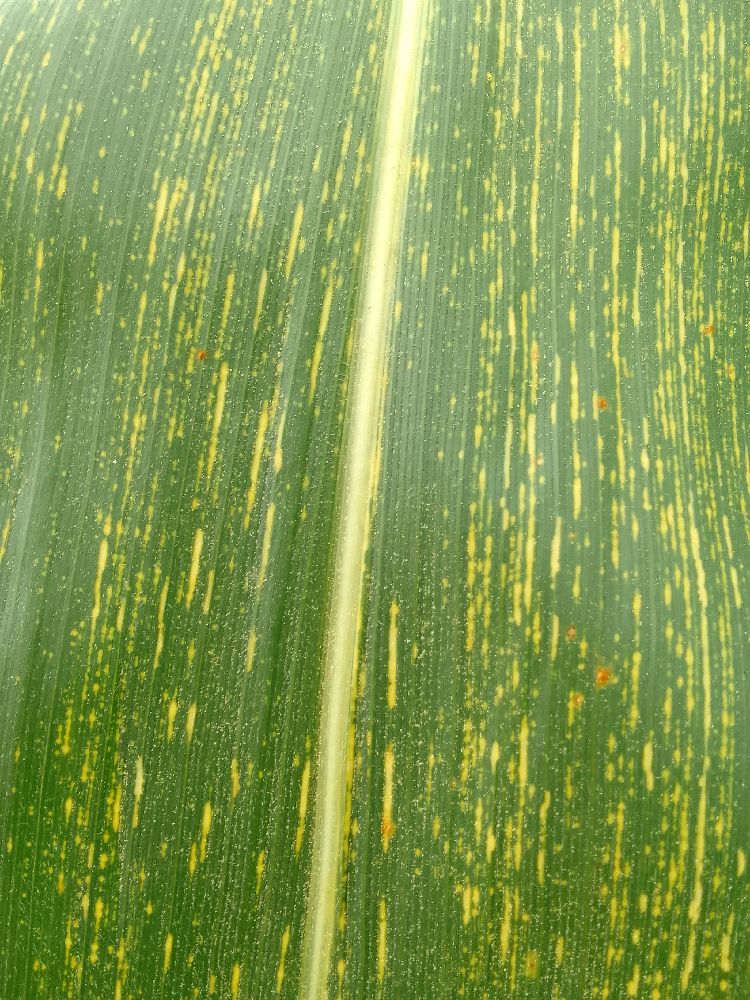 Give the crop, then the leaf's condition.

maize, maize streak virus
